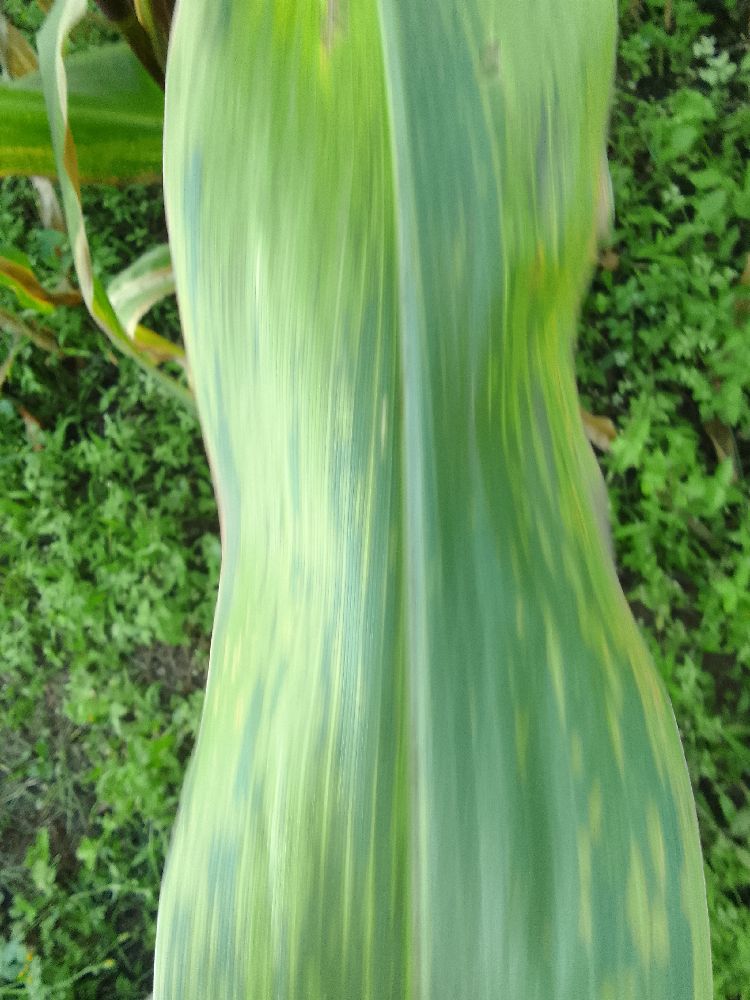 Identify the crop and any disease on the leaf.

maize, maize lethal necrosis
